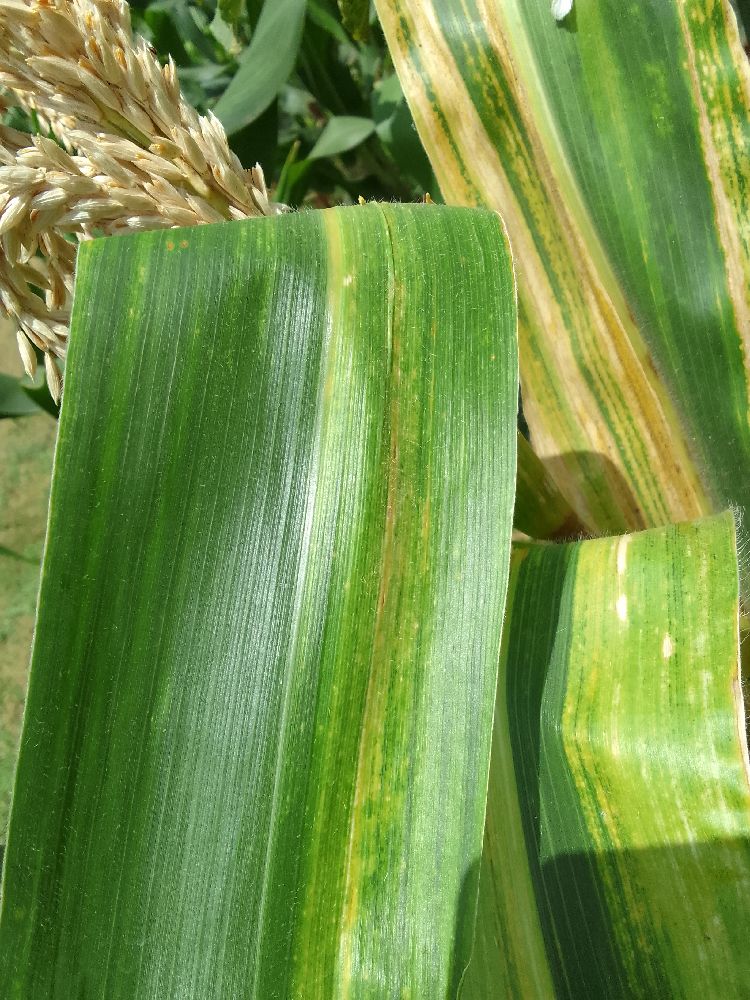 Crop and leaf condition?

maize, maize lethal necrosis
